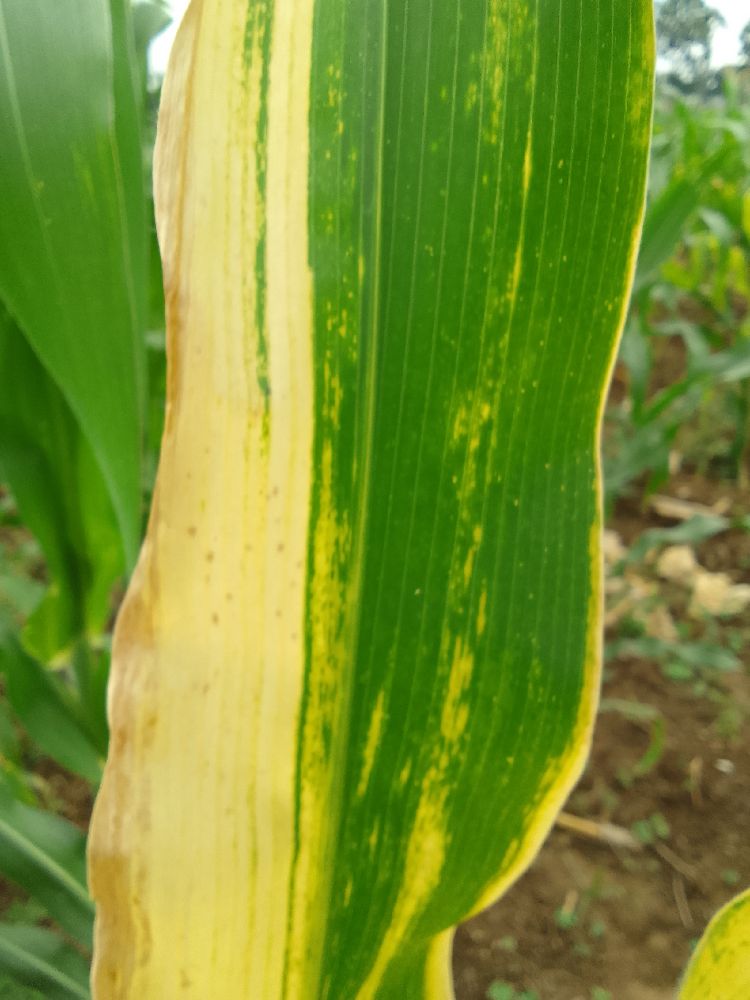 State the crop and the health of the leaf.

maize, maize lethal necrosis
